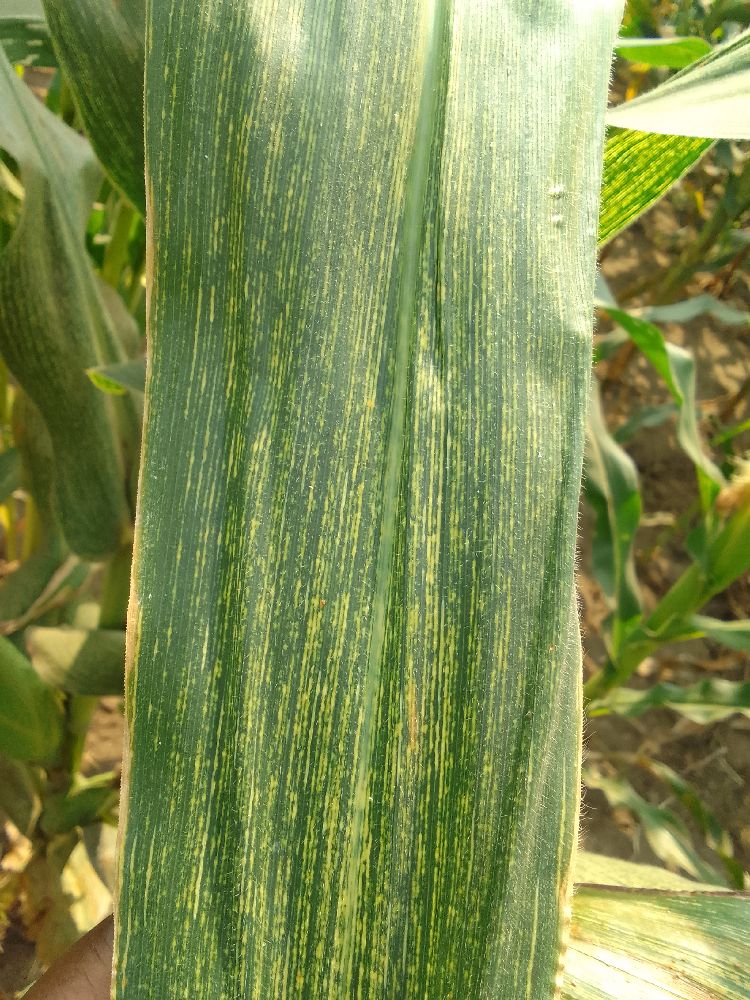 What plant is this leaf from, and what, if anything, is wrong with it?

maize, maize streak virus
